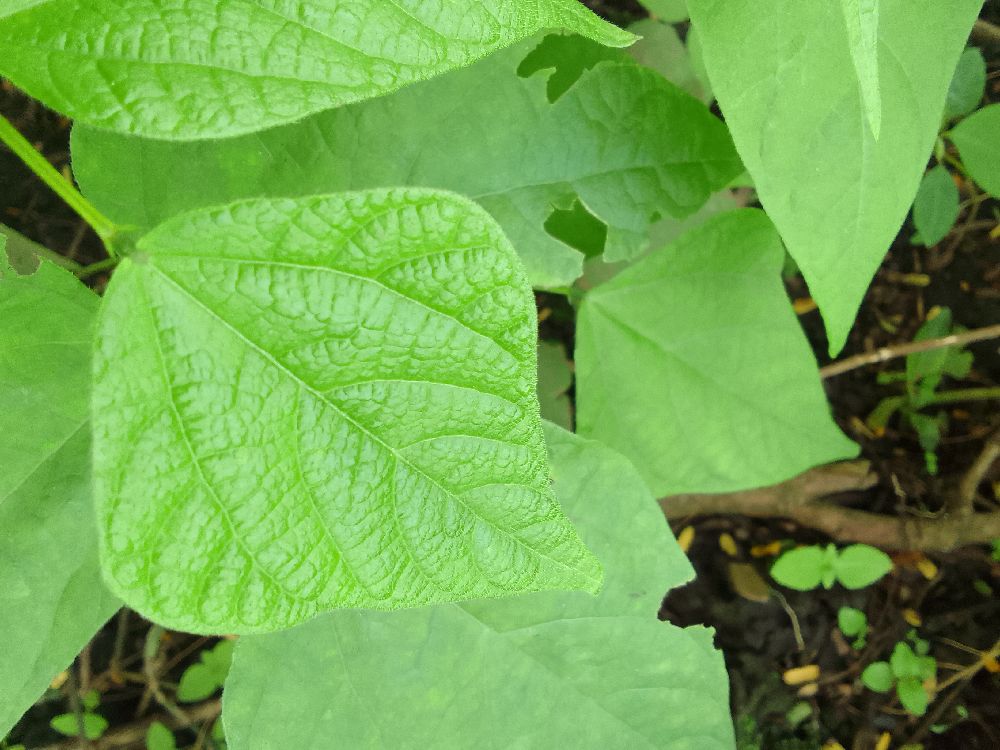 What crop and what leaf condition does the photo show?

common bean, healthy
